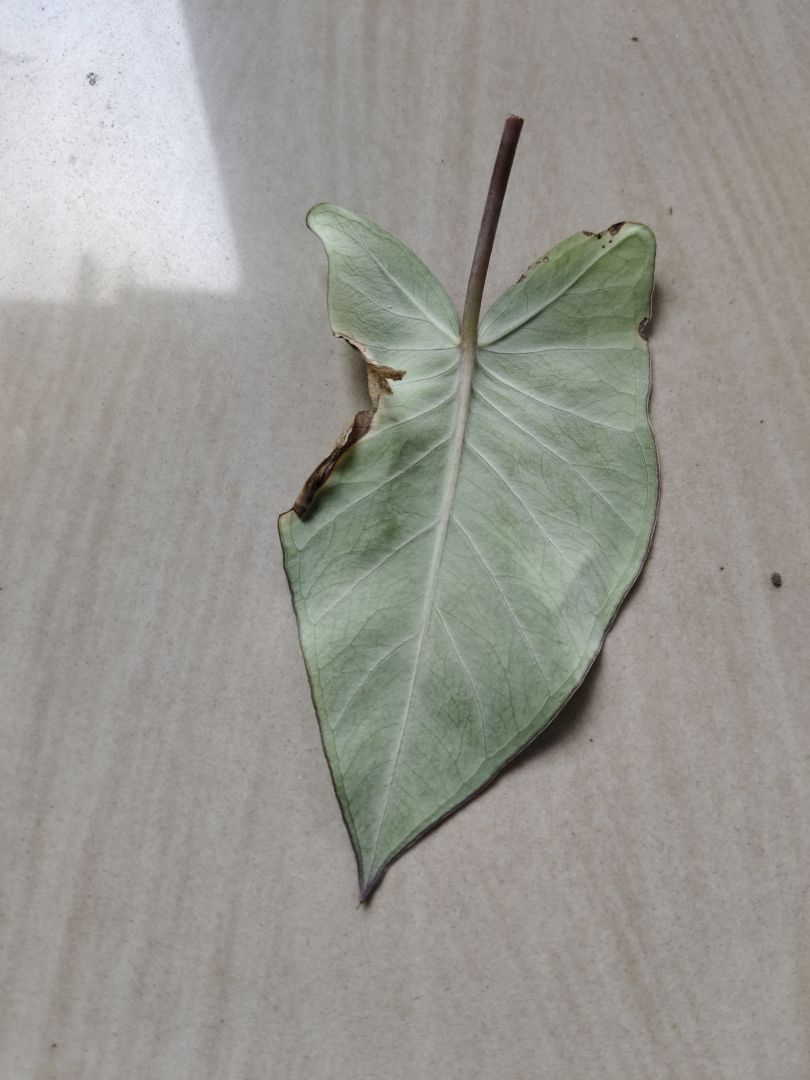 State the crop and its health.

taro, leaf blight
